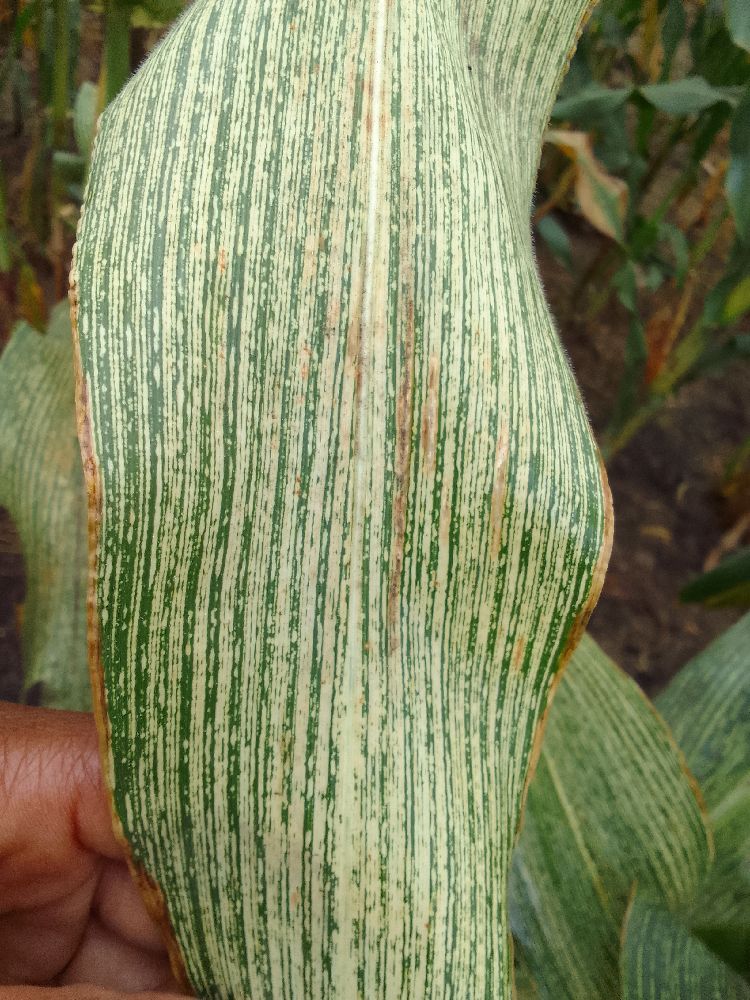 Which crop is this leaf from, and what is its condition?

maize, maize streak virus
